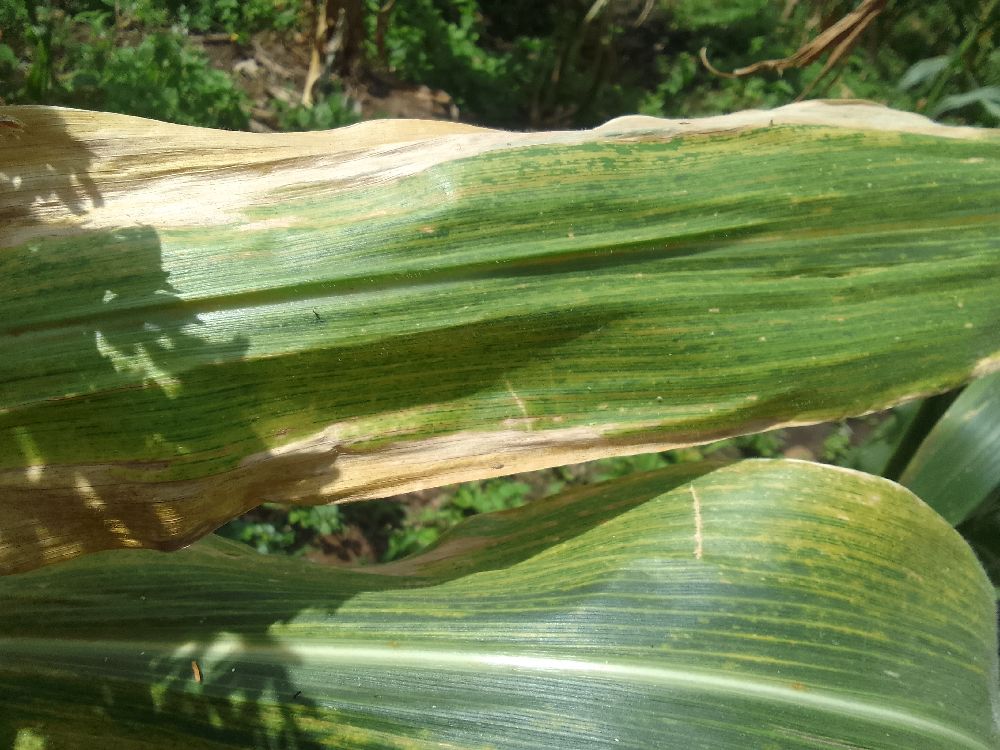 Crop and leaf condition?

maize, maize lethal necrosis
